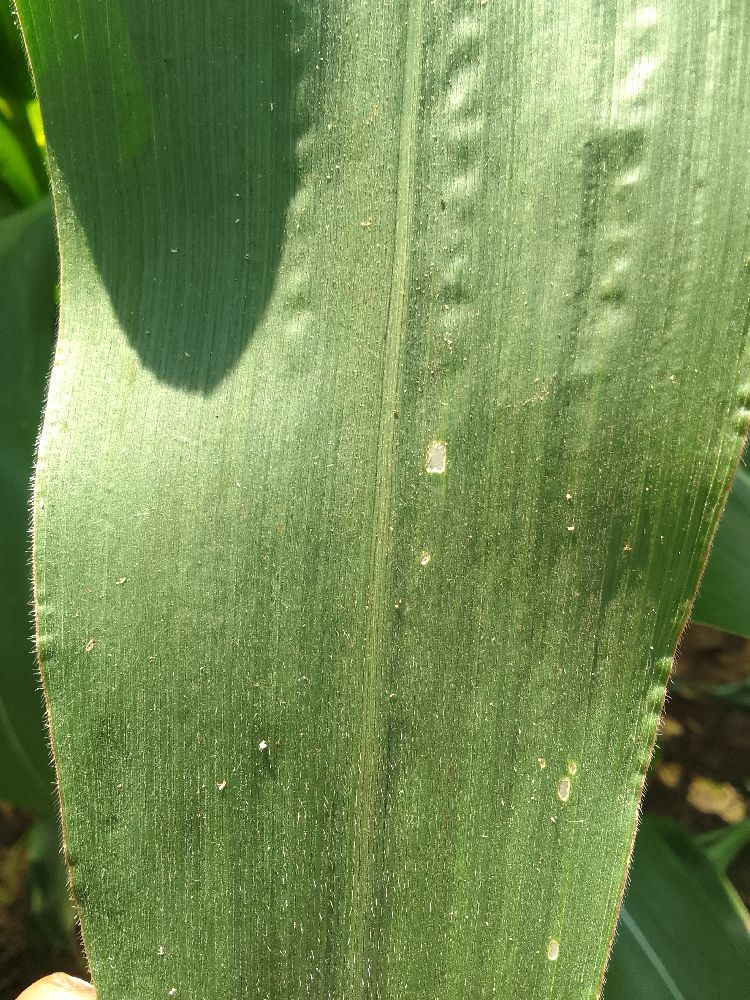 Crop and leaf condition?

maize, healthy
